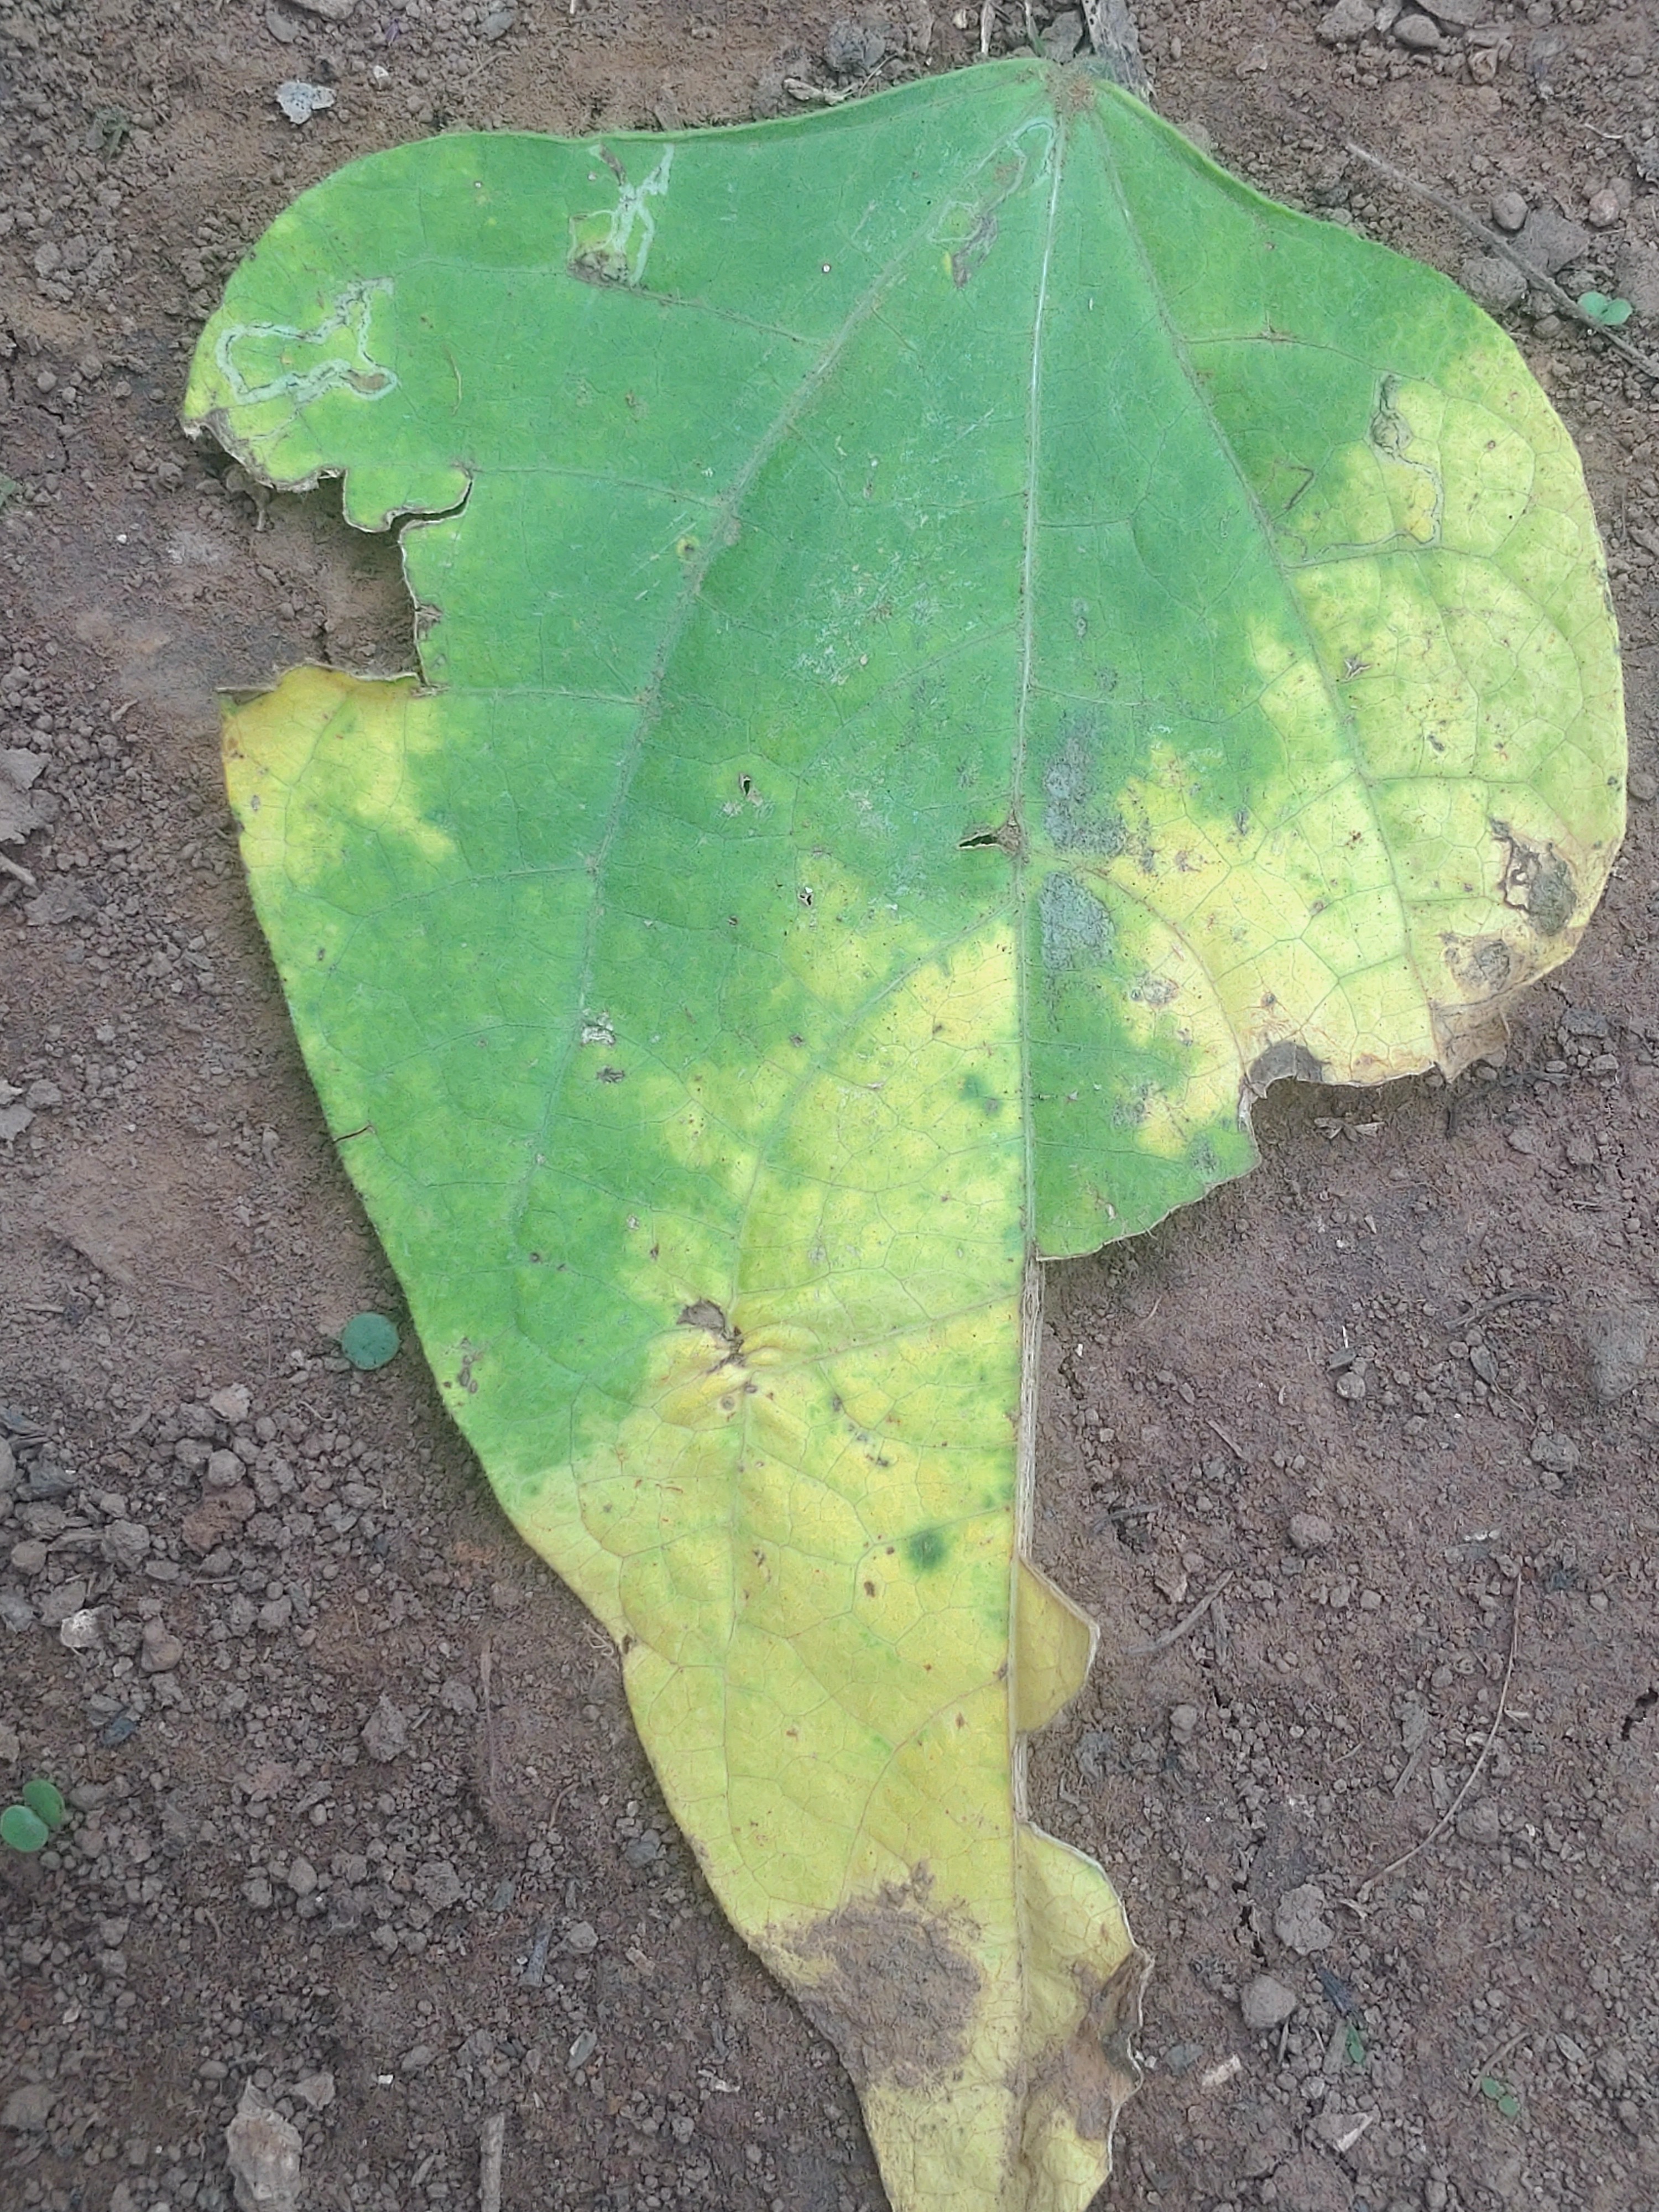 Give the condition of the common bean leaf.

anthracnose
